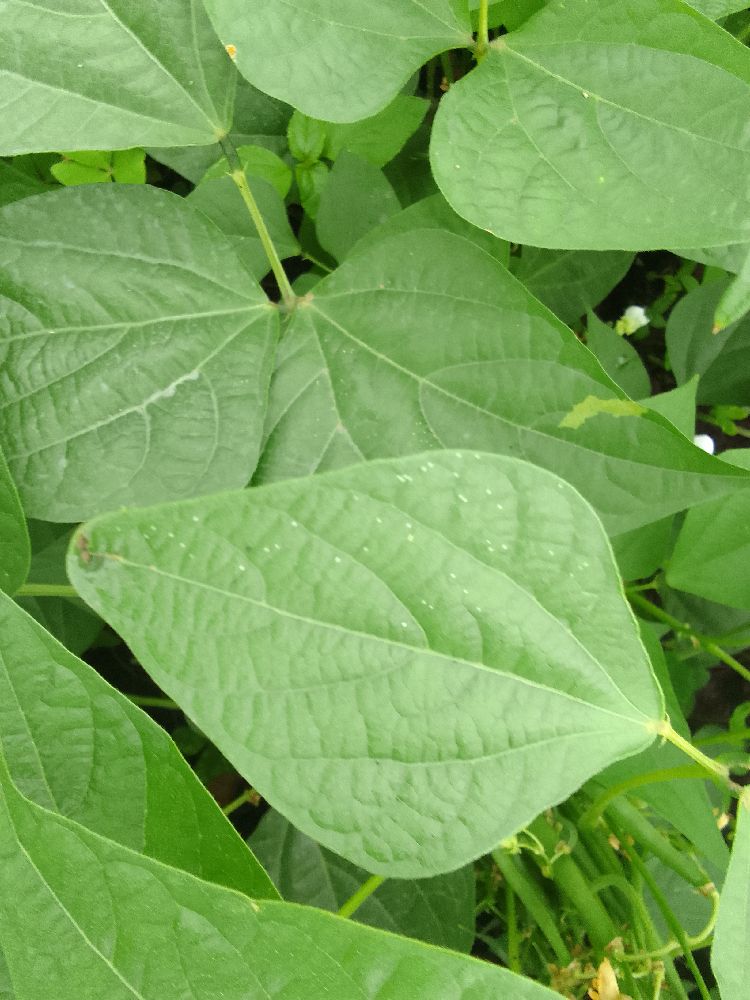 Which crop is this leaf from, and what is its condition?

common bean, healthy
